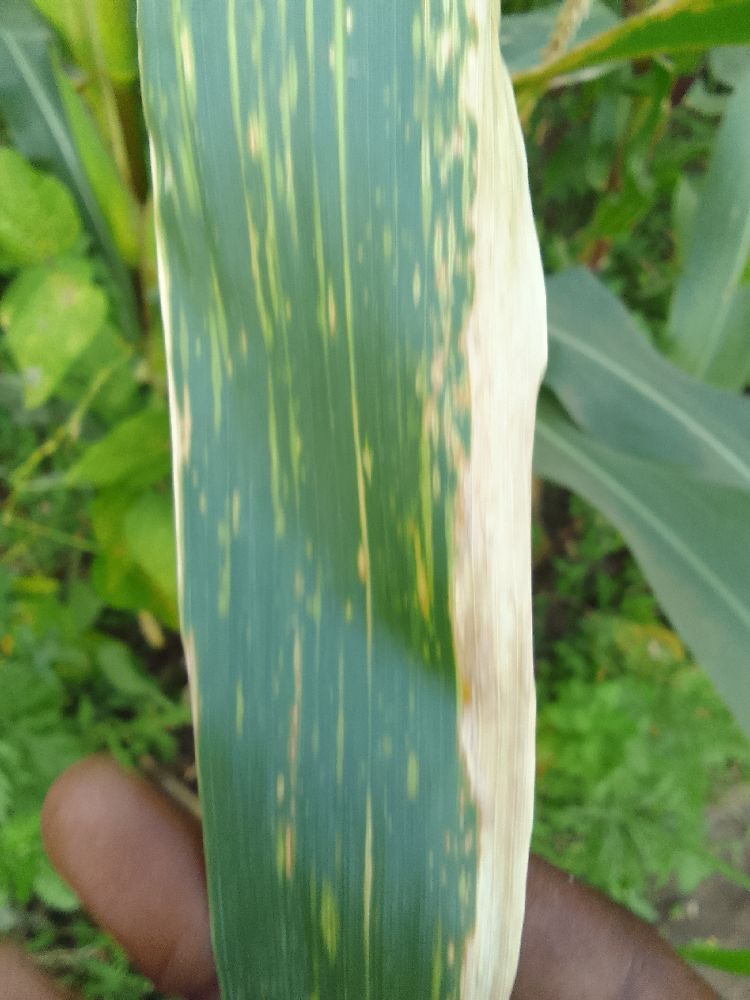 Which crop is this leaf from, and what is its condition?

maize, maize lethal necrosis
